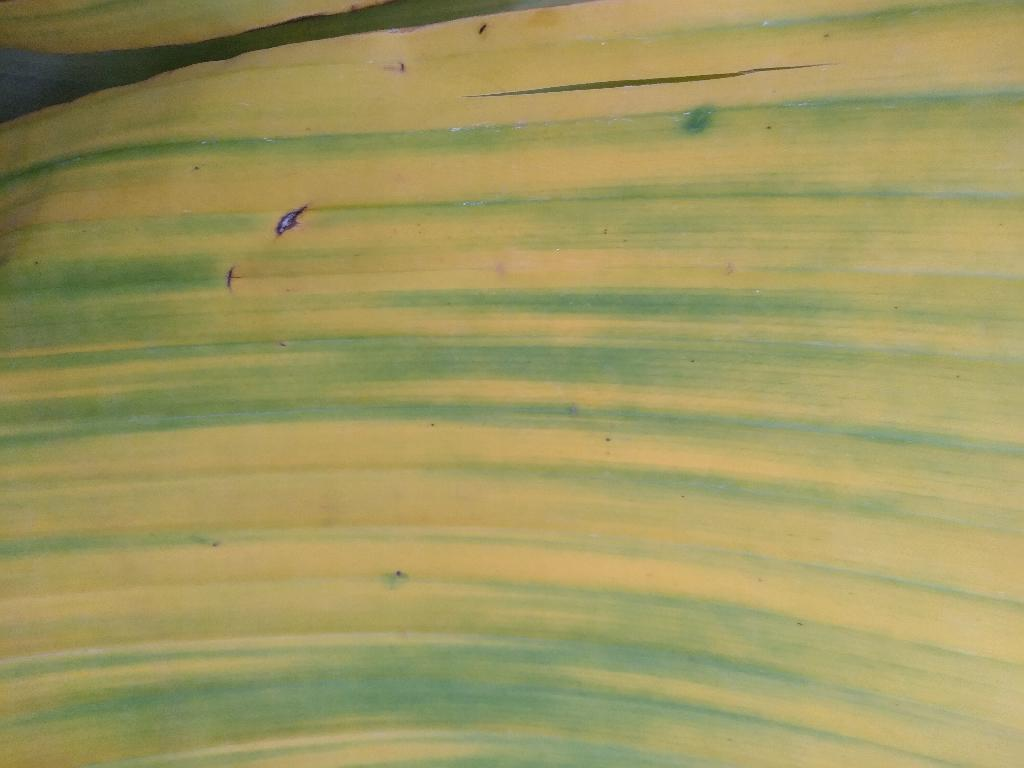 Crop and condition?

banana, fusarium wilt race 1
